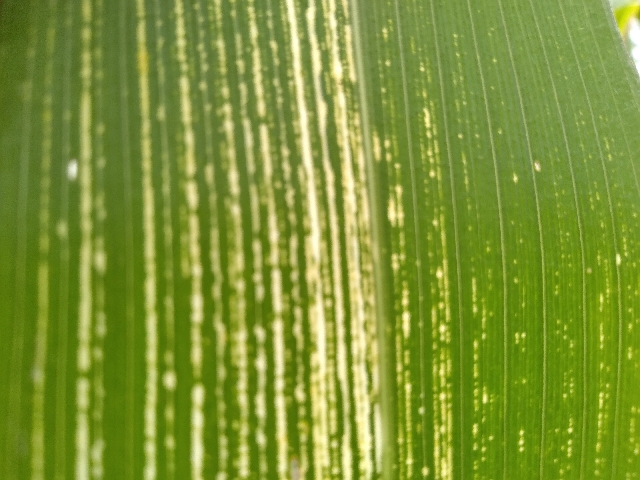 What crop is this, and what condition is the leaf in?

maize, maize streak virus
